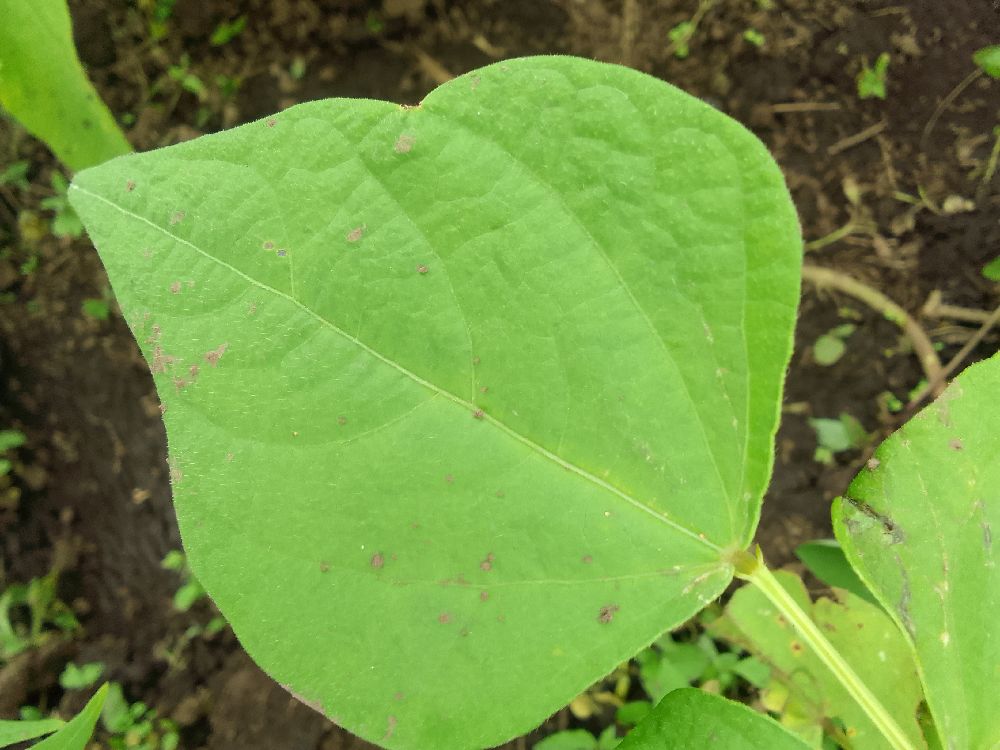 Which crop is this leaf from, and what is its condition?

common bean, healthy
